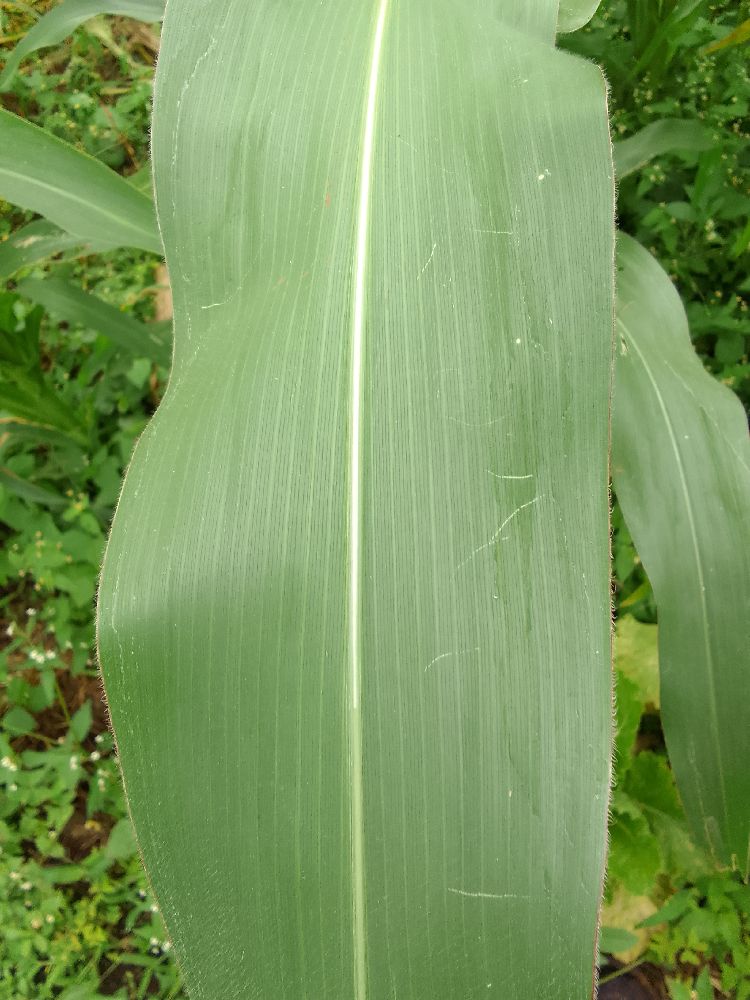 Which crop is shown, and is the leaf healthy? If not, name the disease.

maize, healthy
